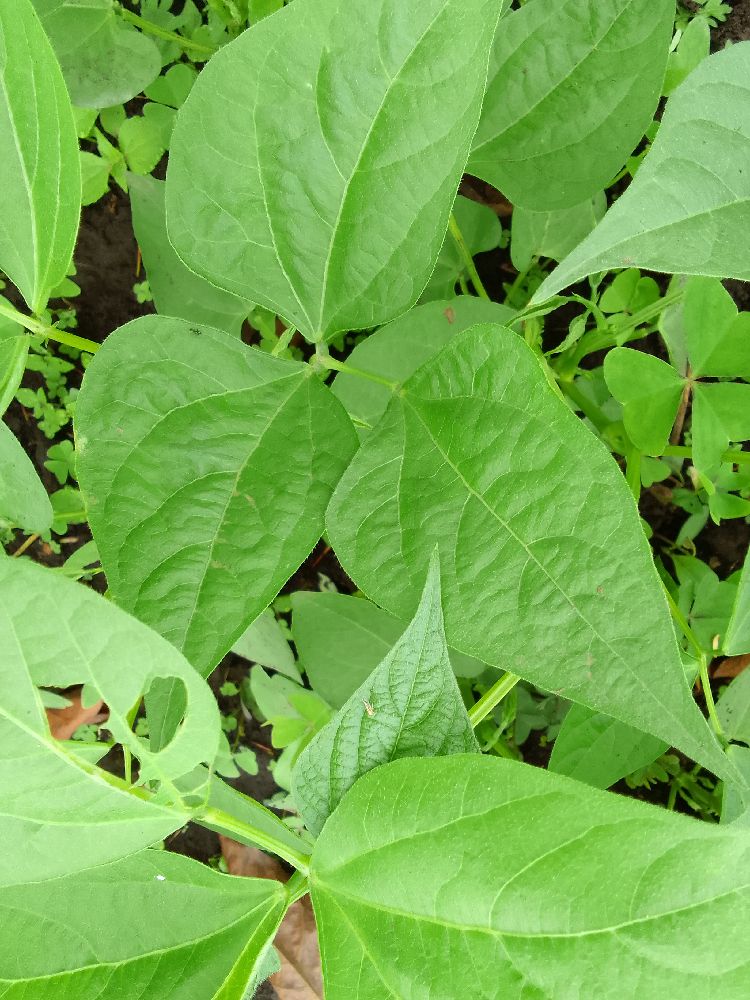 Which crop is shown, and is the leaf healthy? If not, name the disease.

common bean, healthy
